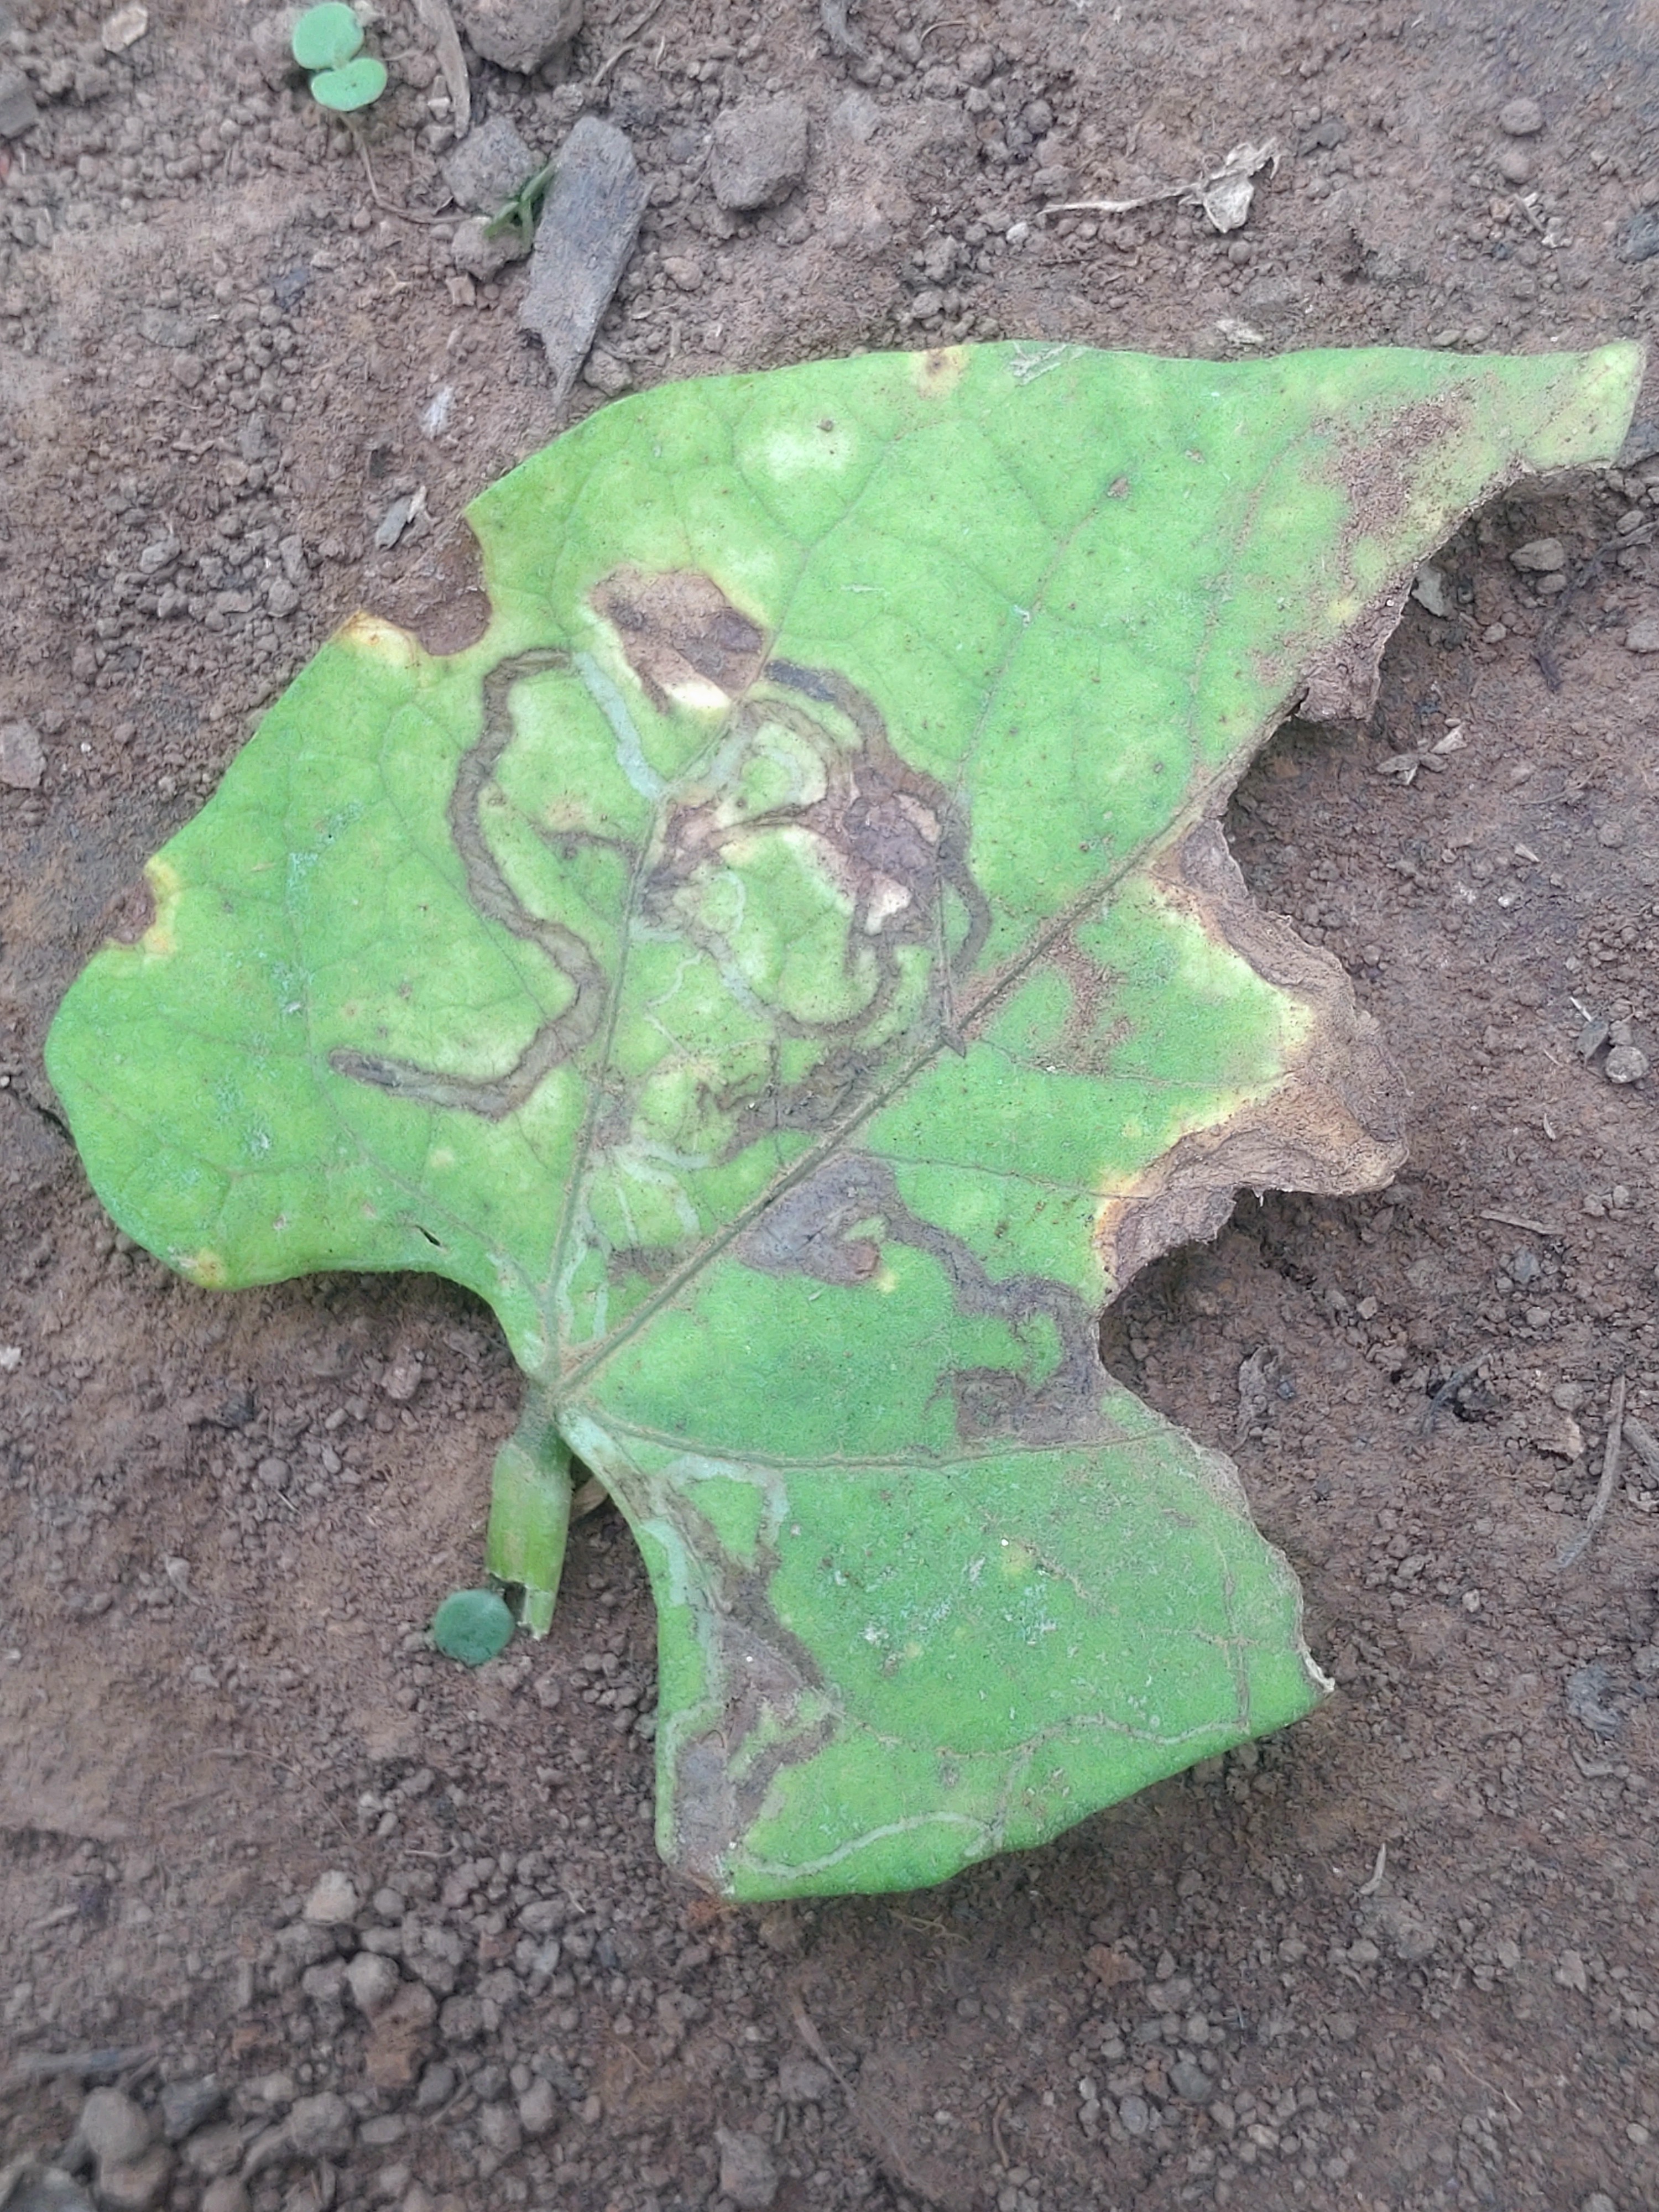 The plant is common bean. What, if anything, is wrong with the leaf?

anthracnose
